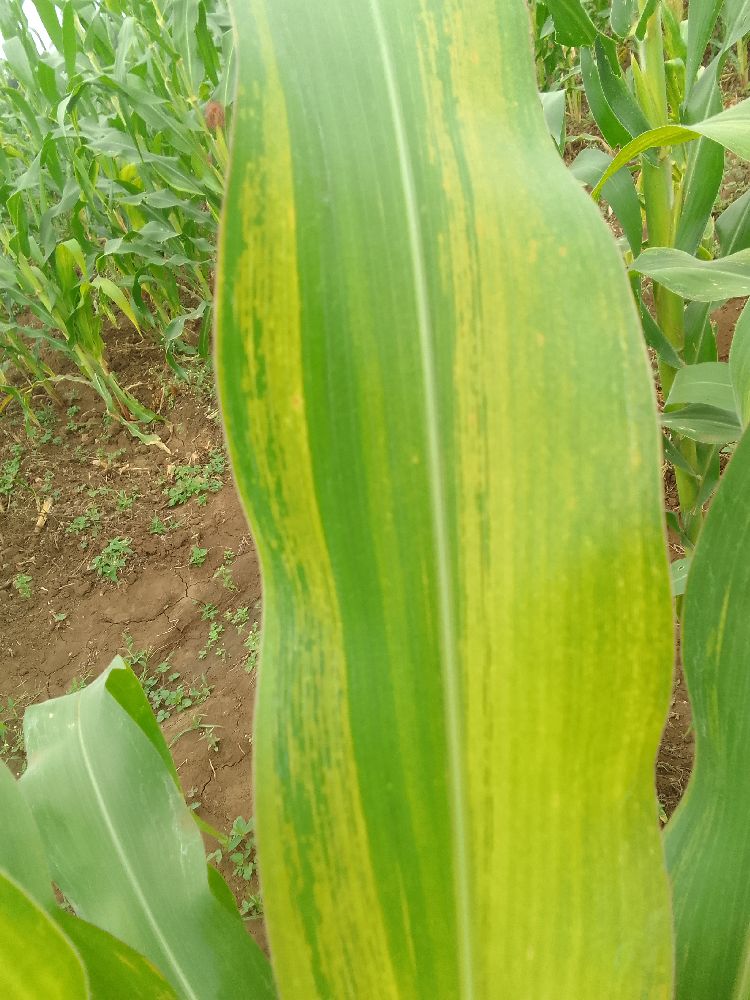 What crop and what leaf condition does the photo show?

maize, maize lethal necrosis
